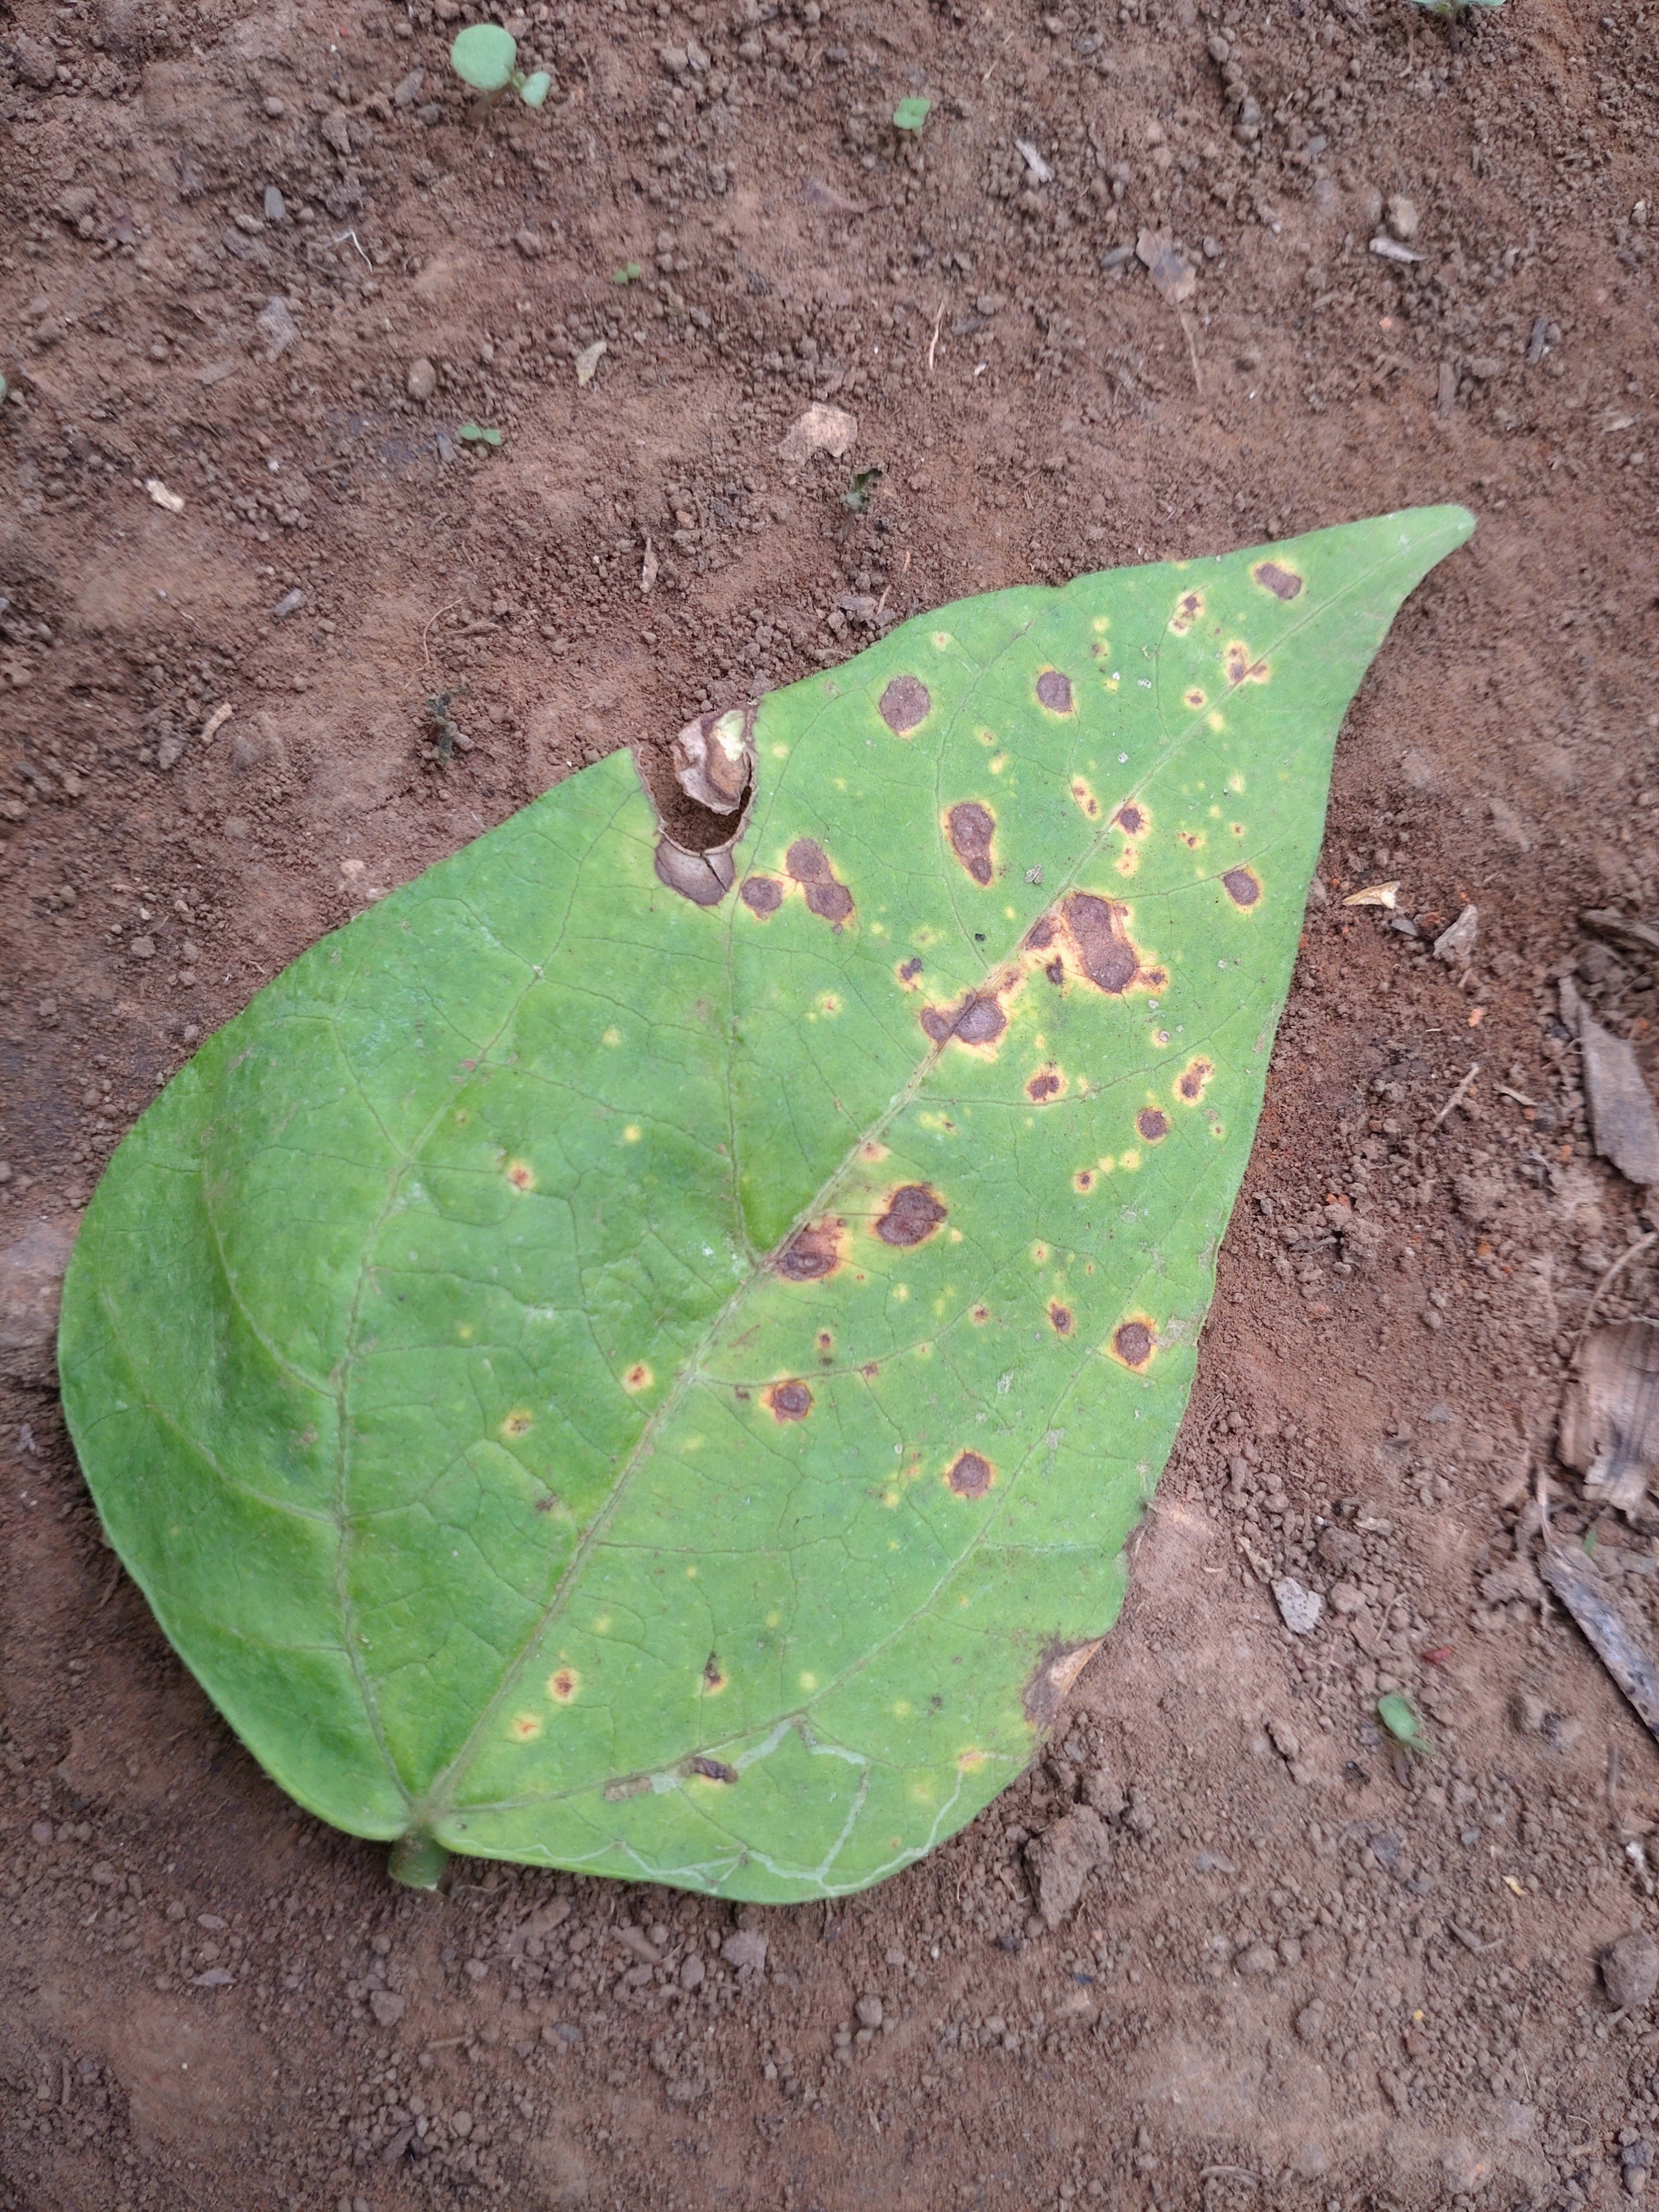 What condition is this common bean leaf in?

rust
